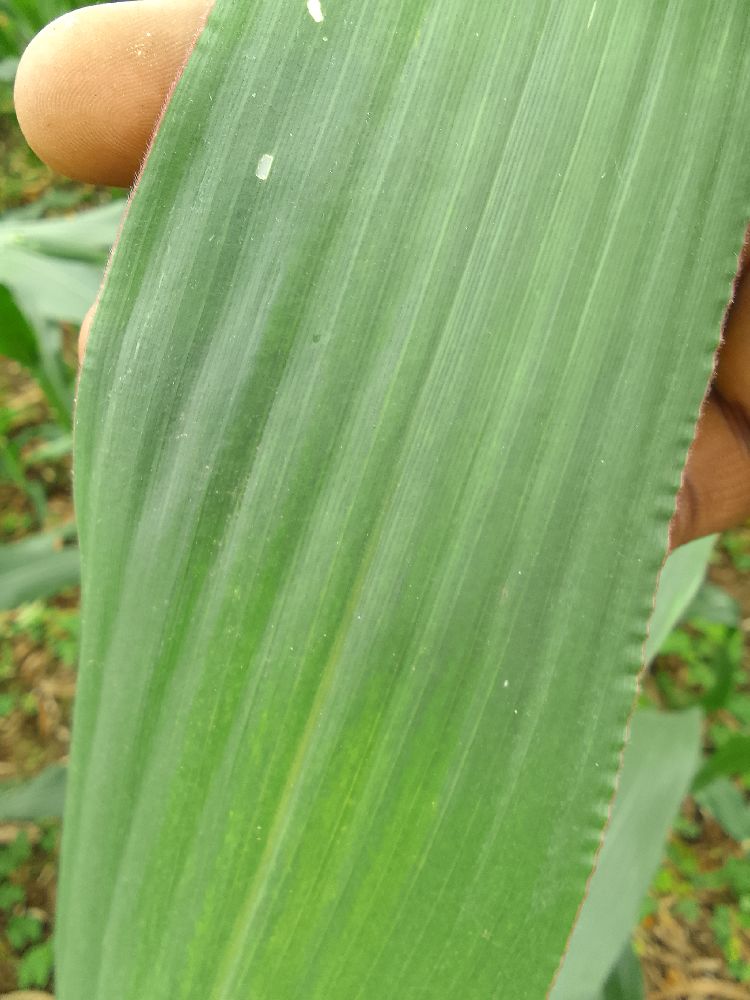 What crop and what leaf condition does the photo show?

maize, healthy
